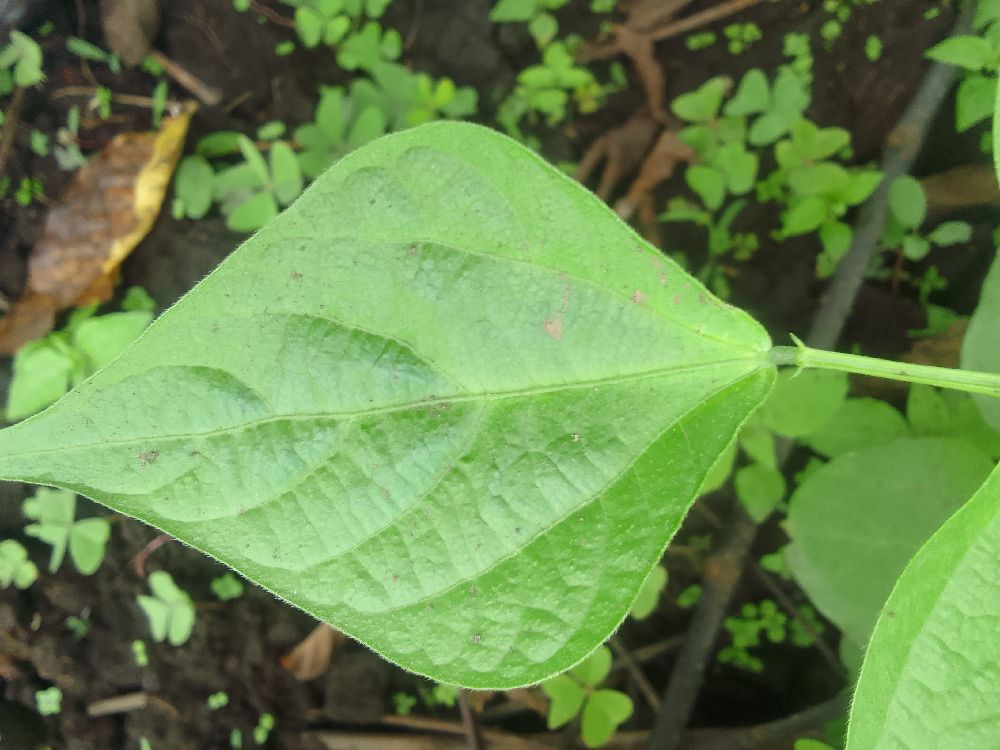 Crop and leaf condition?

common bean, healthy
